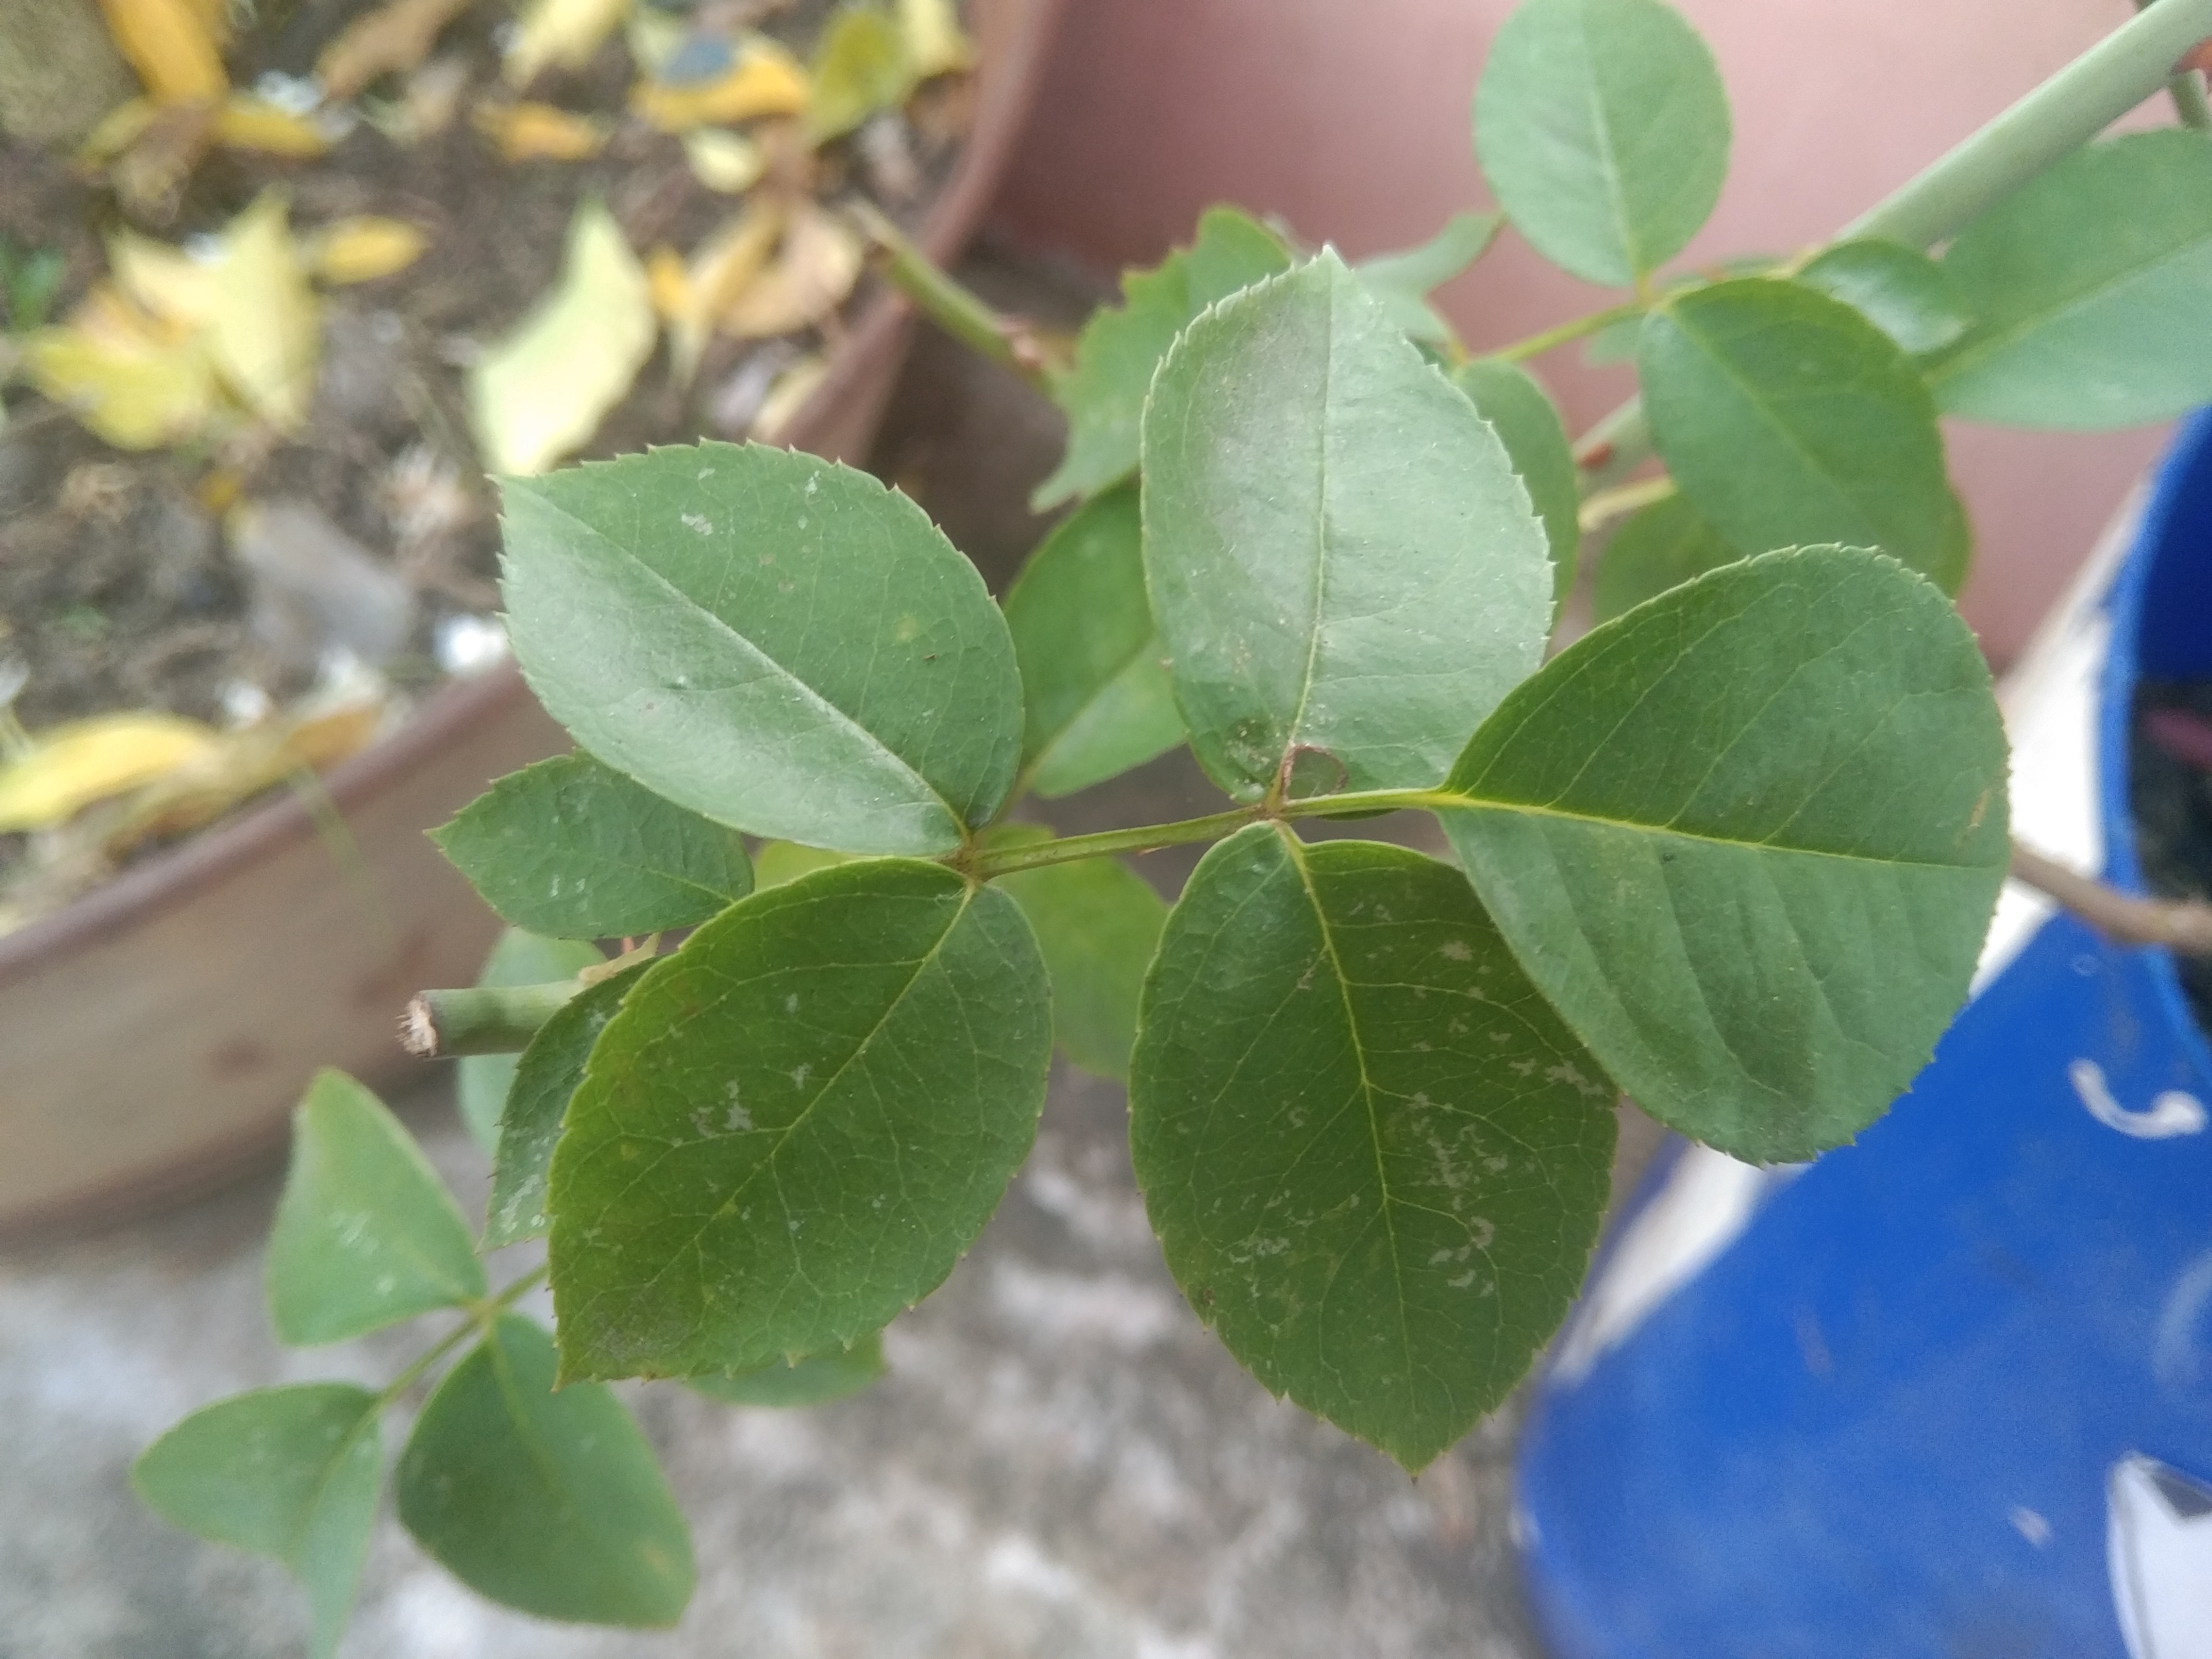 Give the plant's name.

rose
